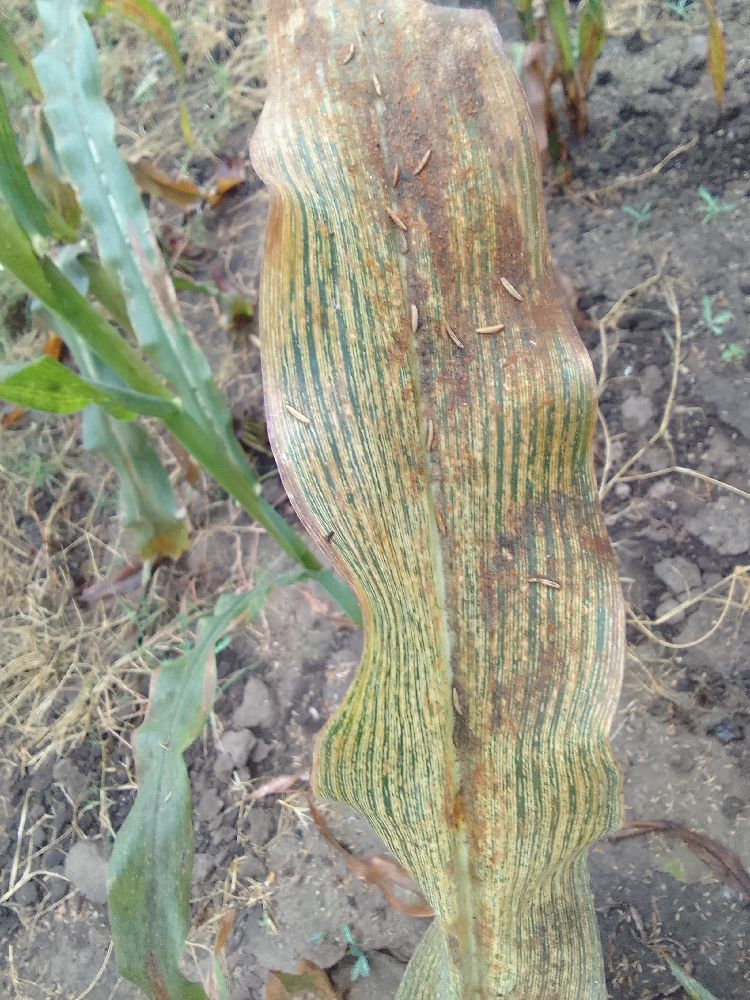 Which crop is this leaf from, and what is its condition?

maize, maize streak virus
